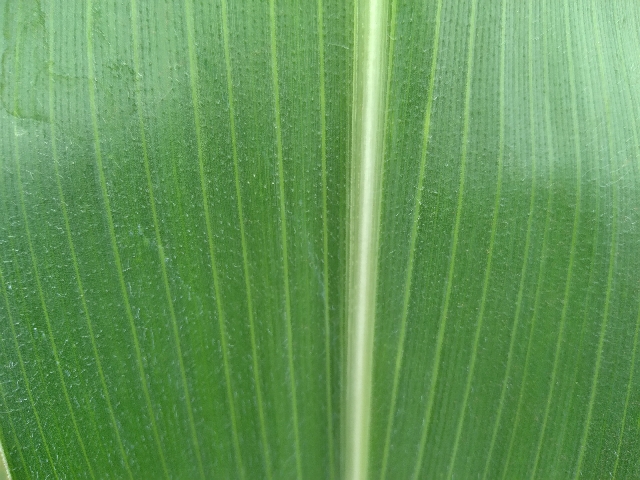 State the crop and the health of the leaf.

maize, healthy
